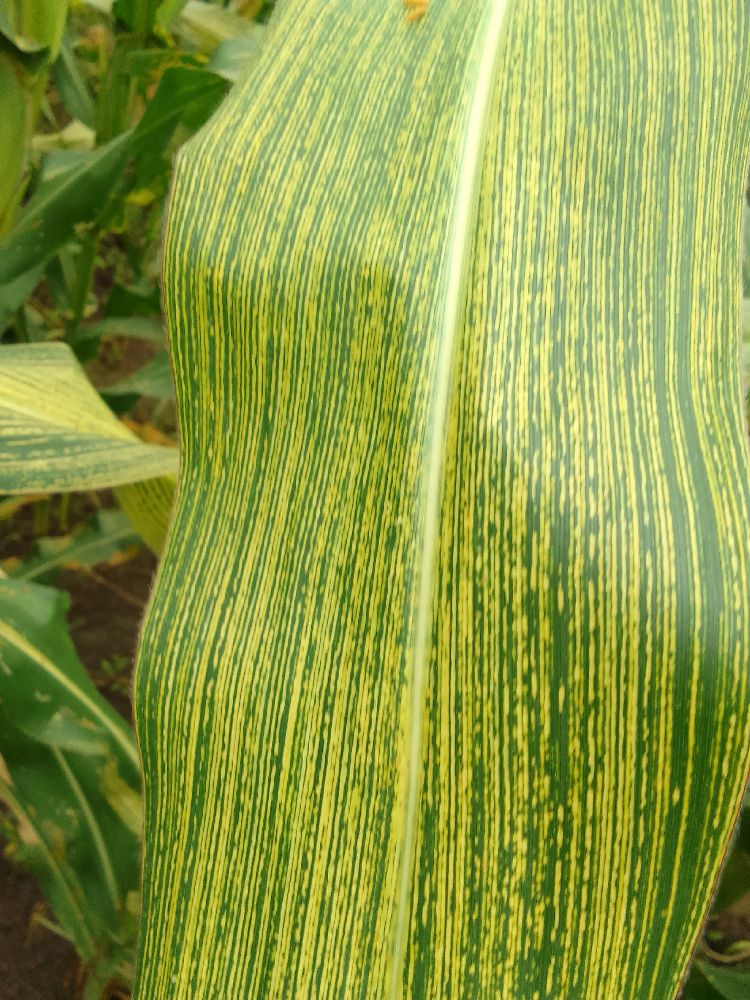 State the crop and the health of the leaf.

maize, maize streak virus
